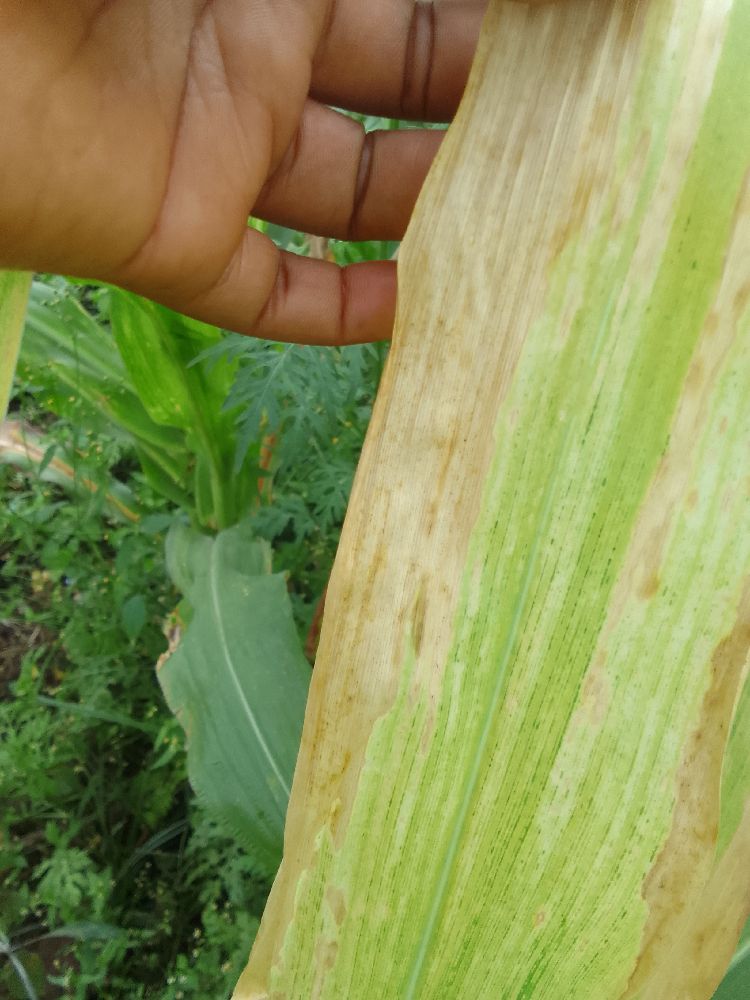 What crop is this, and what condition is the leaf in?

maize, maize lethal necrosis
